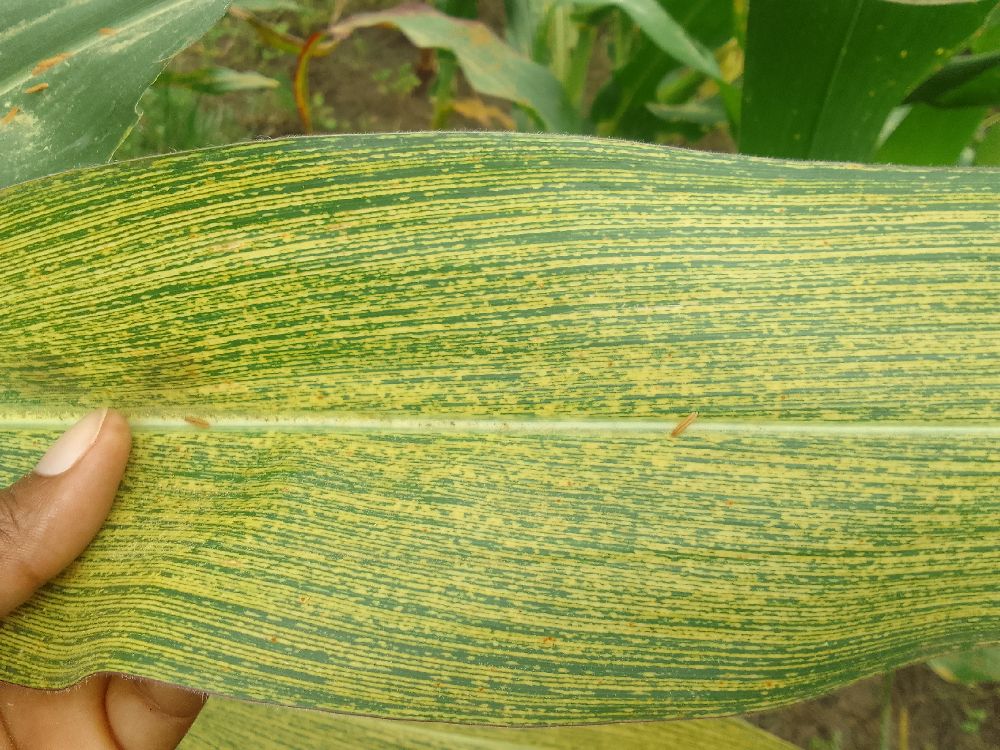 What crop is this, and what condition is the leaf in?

maize, maize streak virus
